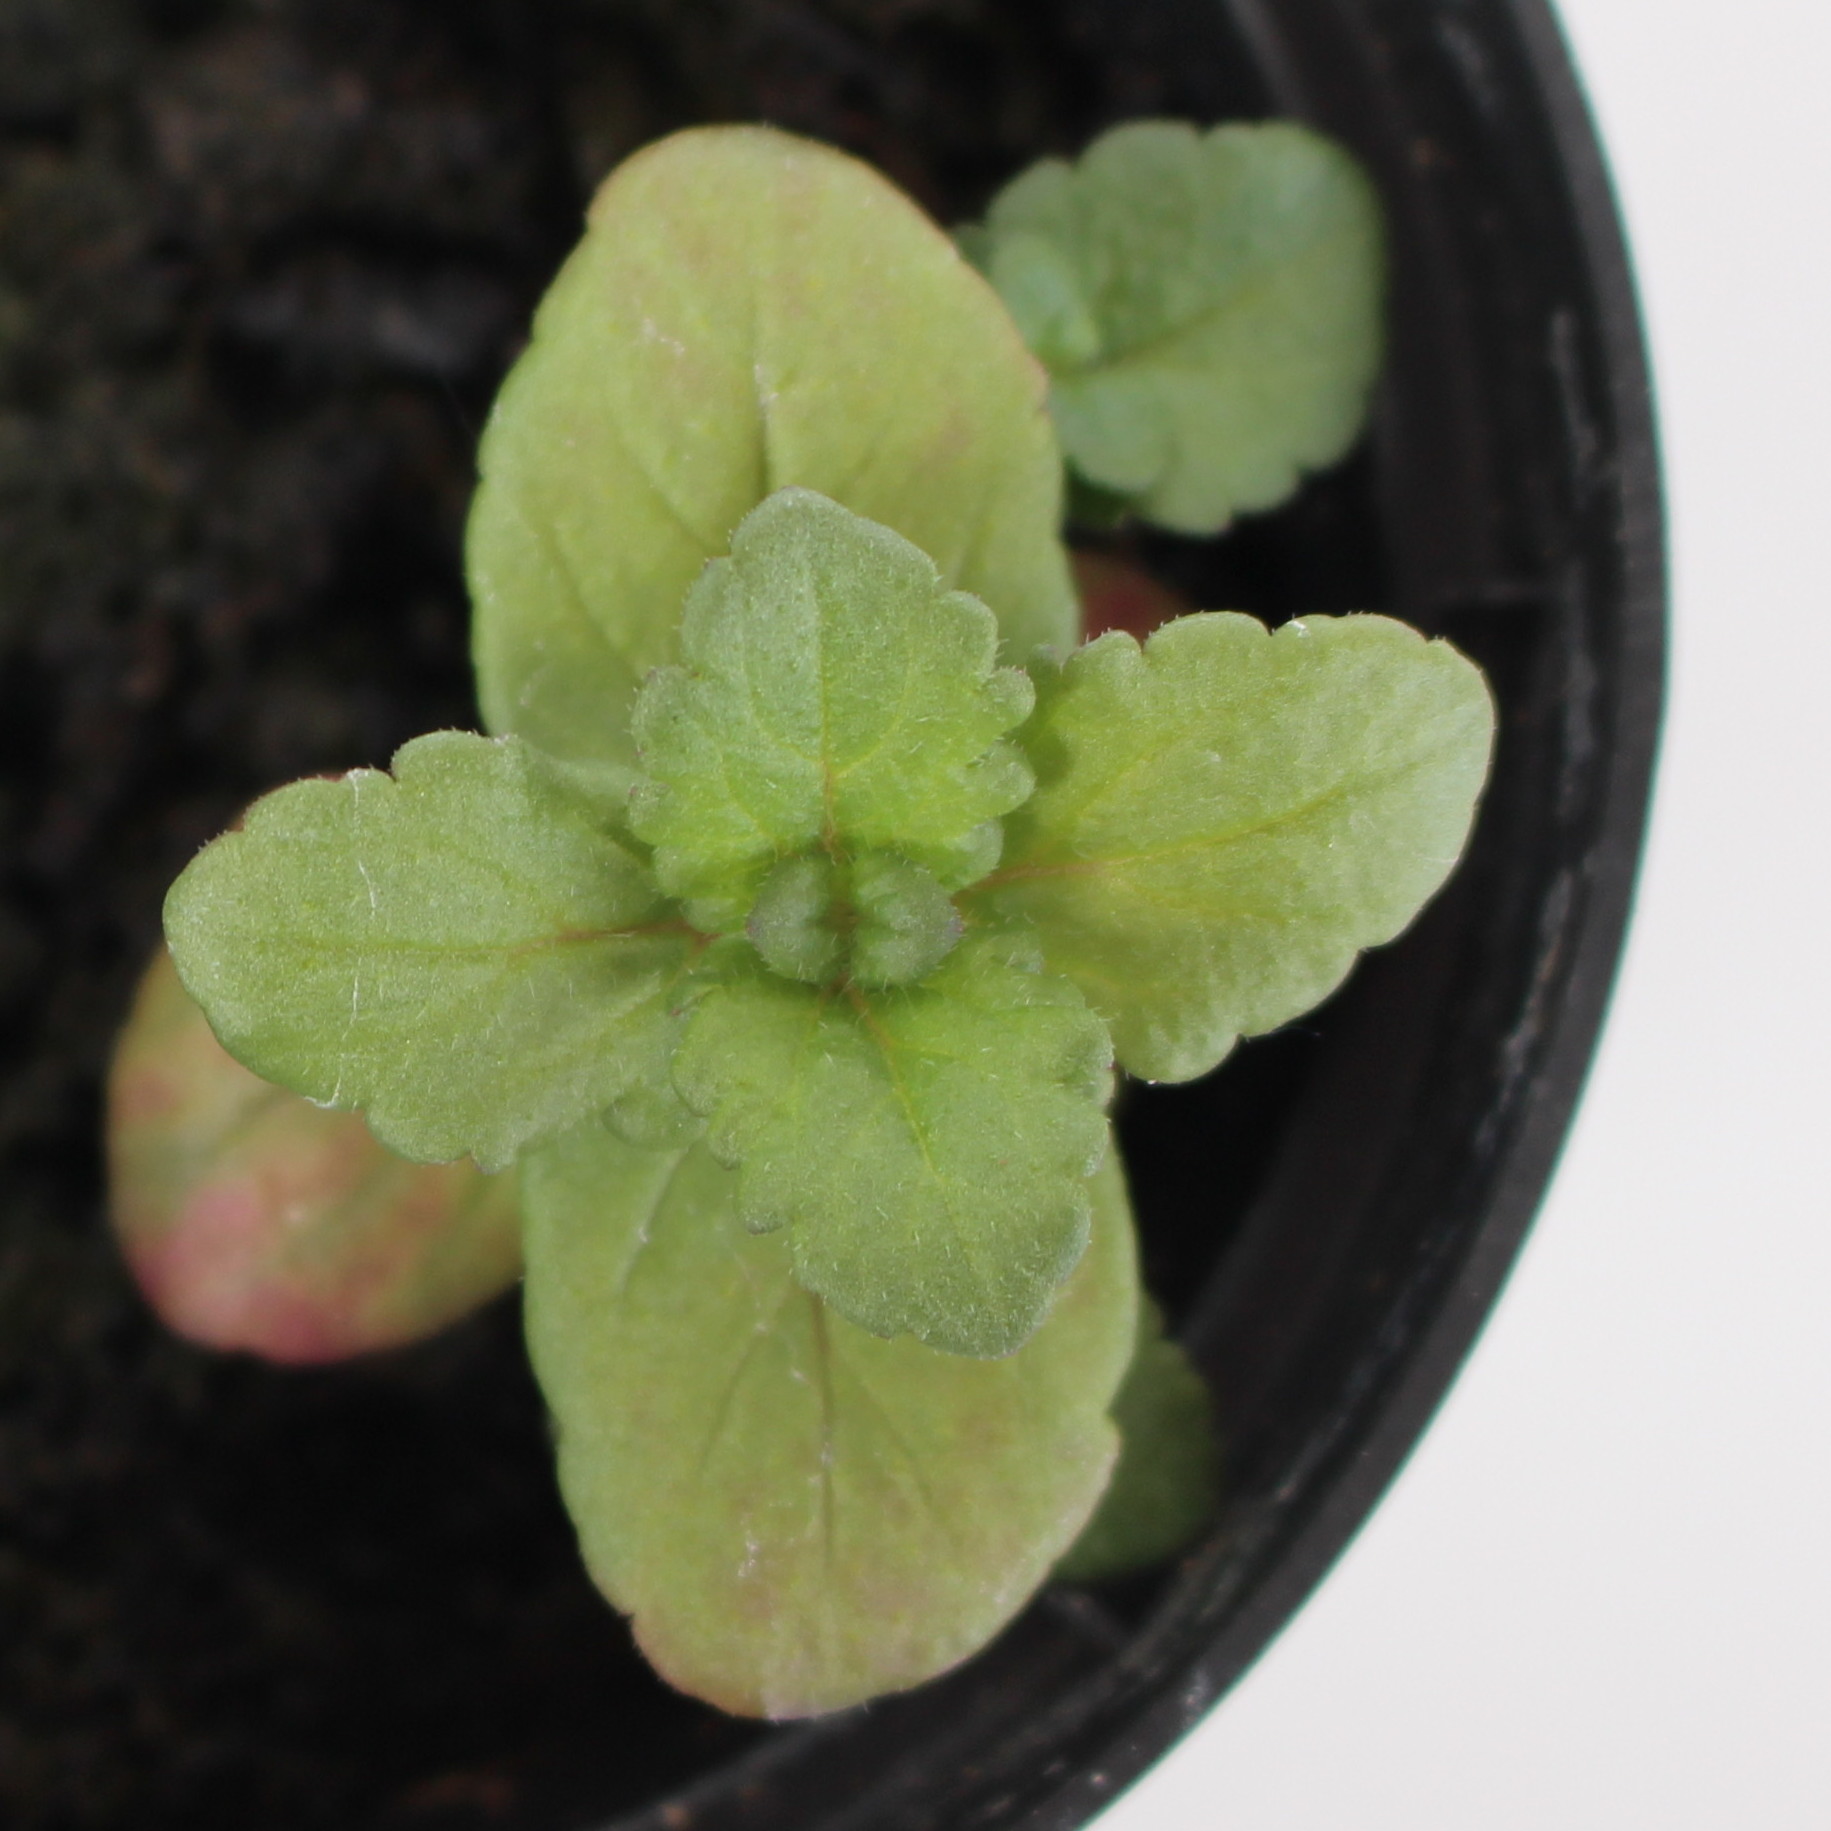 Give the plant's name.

Veronica persica
